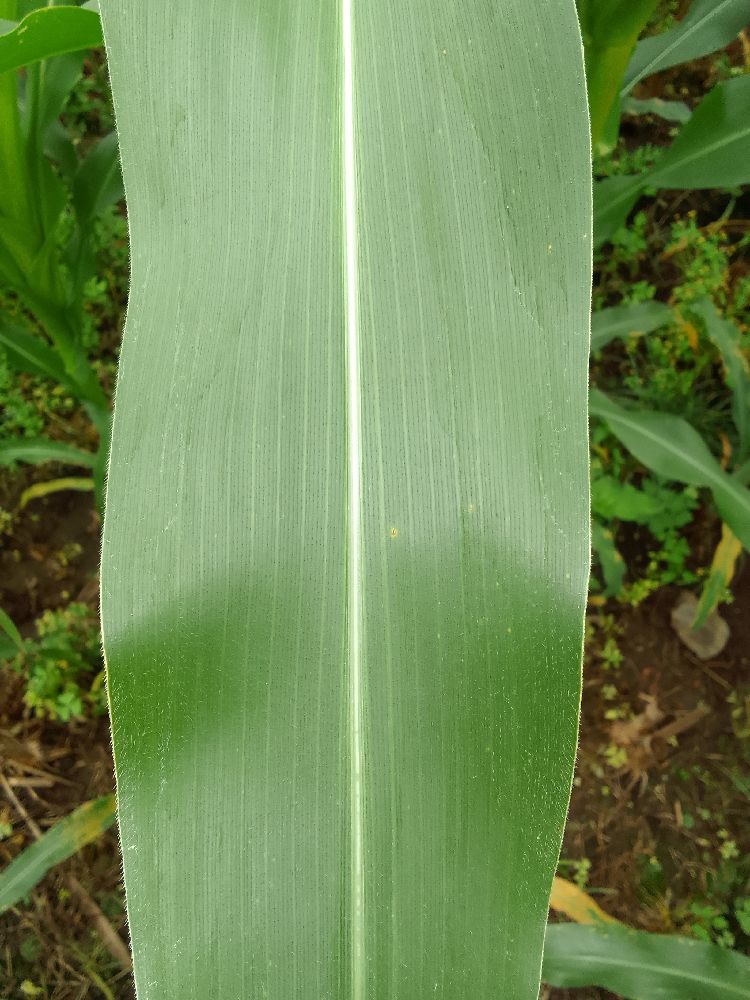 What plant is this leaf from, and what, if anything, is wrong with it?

maize, healthy
